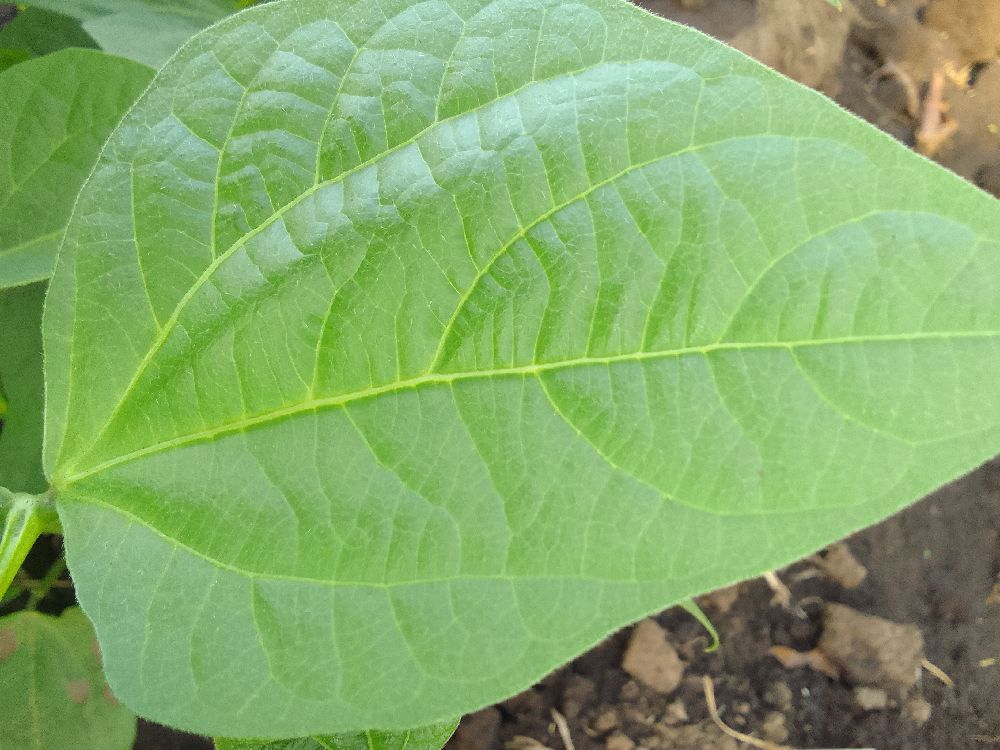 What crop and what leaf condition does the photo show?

common bean, healthy
